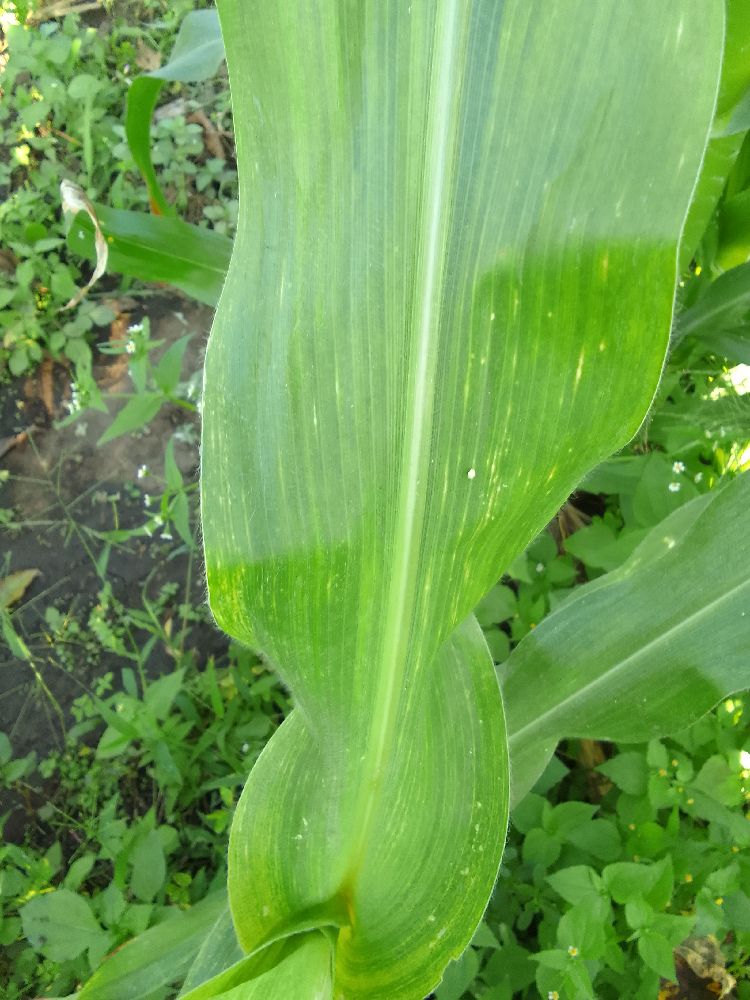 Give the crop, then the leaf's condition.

maize, maize lethal necrosis
